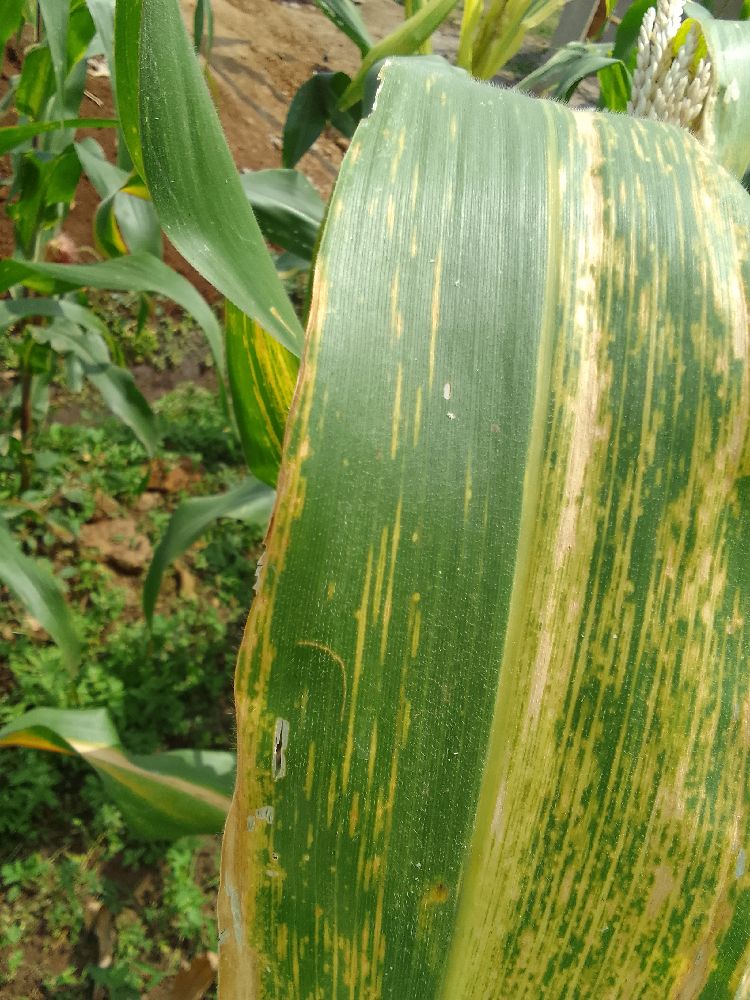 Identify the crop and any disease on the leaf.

maize, maize lethal necrosis
